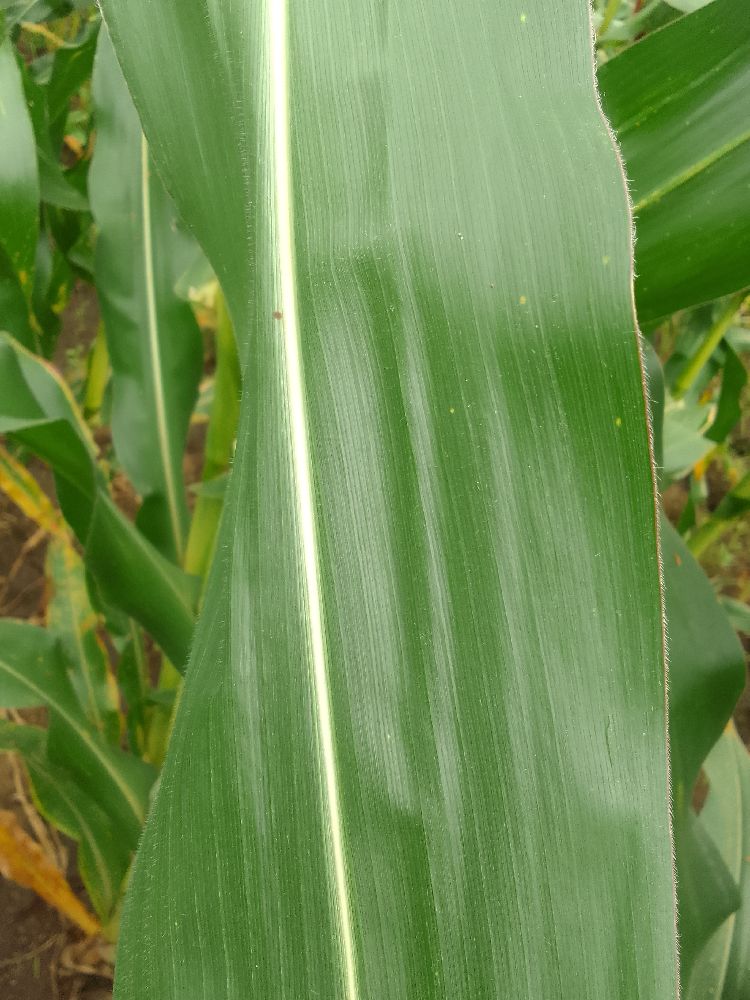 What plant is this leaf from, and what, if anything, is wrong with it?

maize, healthy
